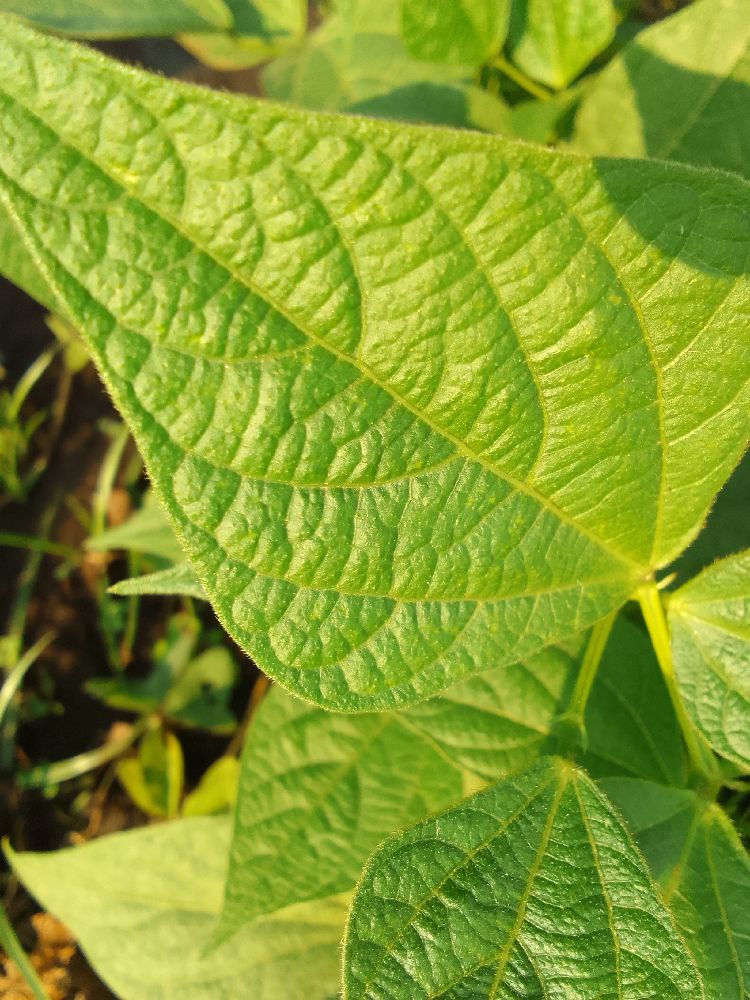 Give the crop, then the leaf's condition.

common bean, healthy
